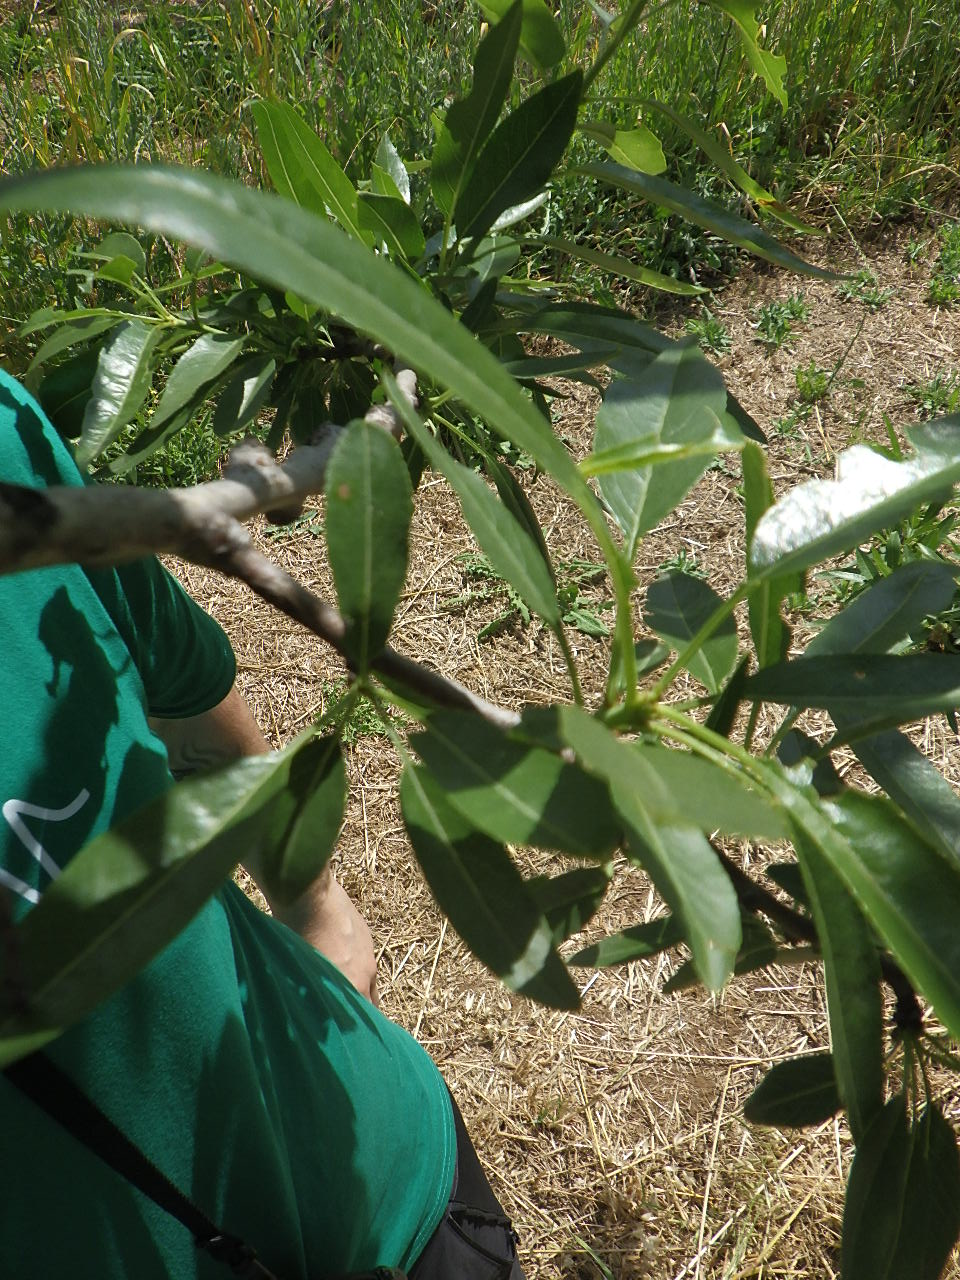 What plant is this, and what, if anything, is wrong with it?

almond, phytophagous
